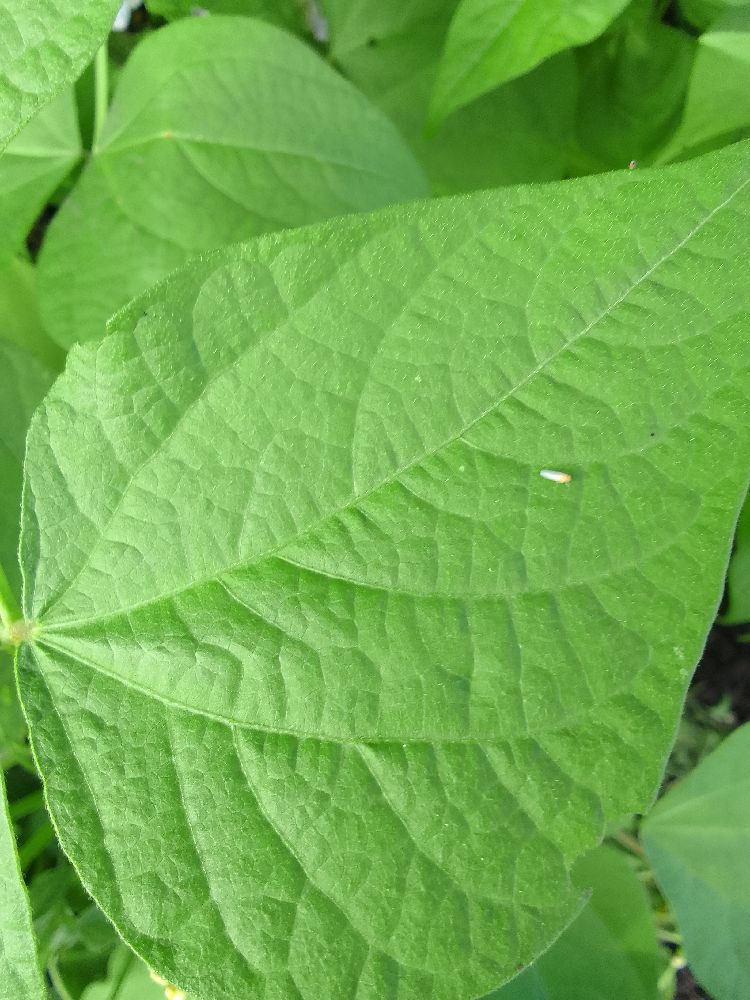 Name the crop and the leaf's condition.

common bean, healthy
